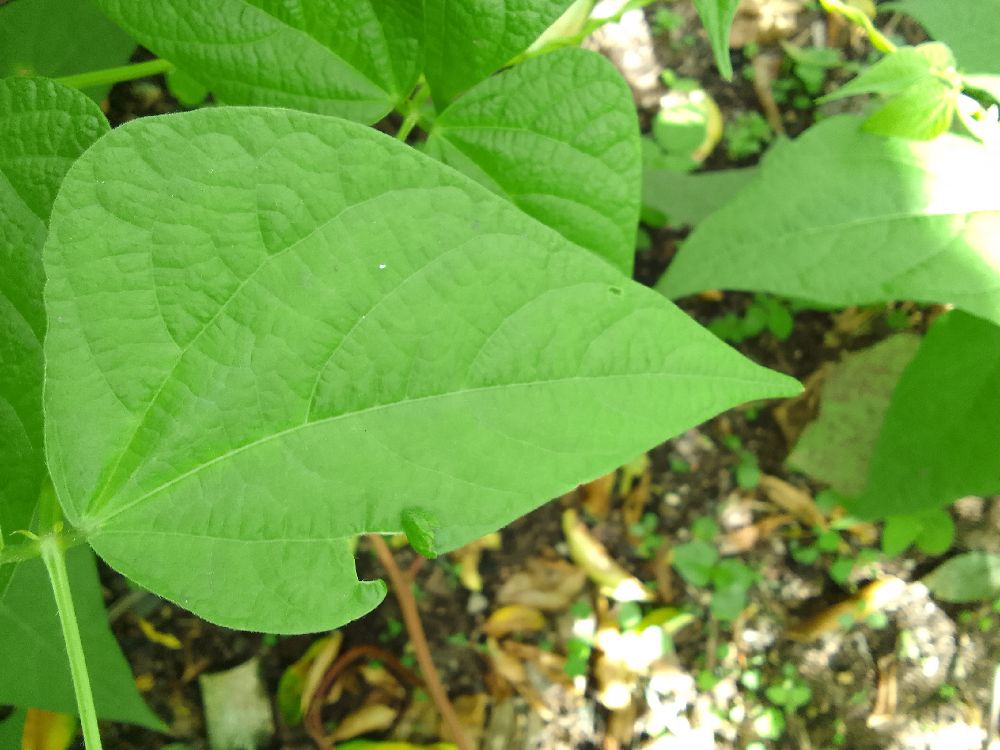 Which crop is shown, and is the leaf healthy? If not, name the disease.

common bean, healthy
